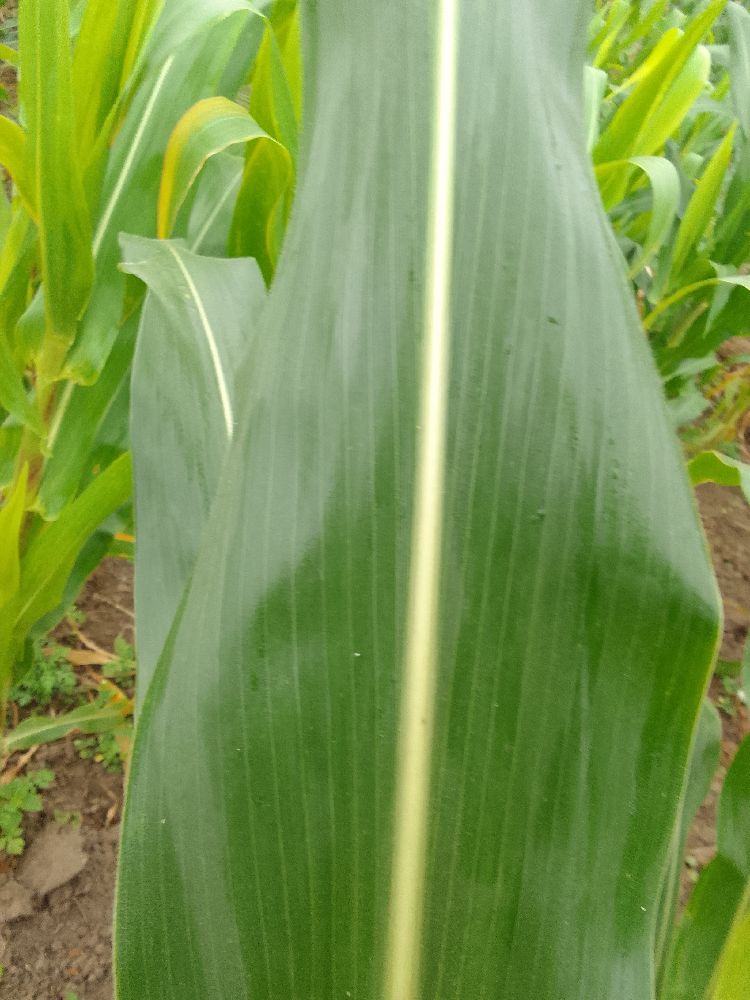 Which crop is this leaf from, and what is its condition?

maize, healthy
